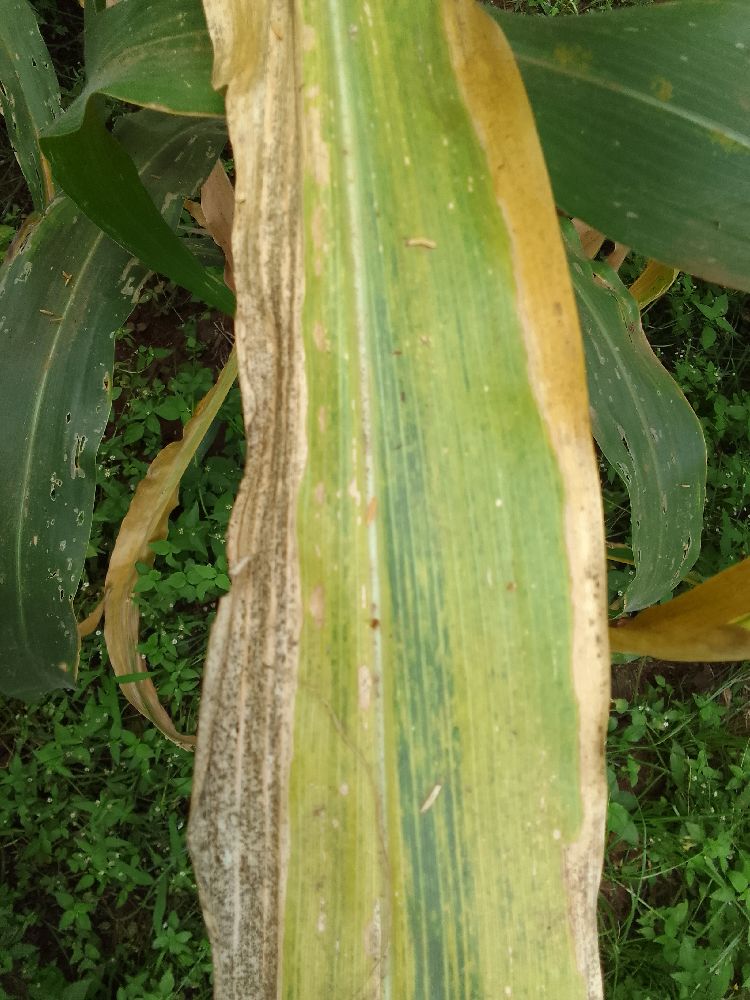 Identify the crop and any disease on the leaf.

maize, maize lethal necrosis
